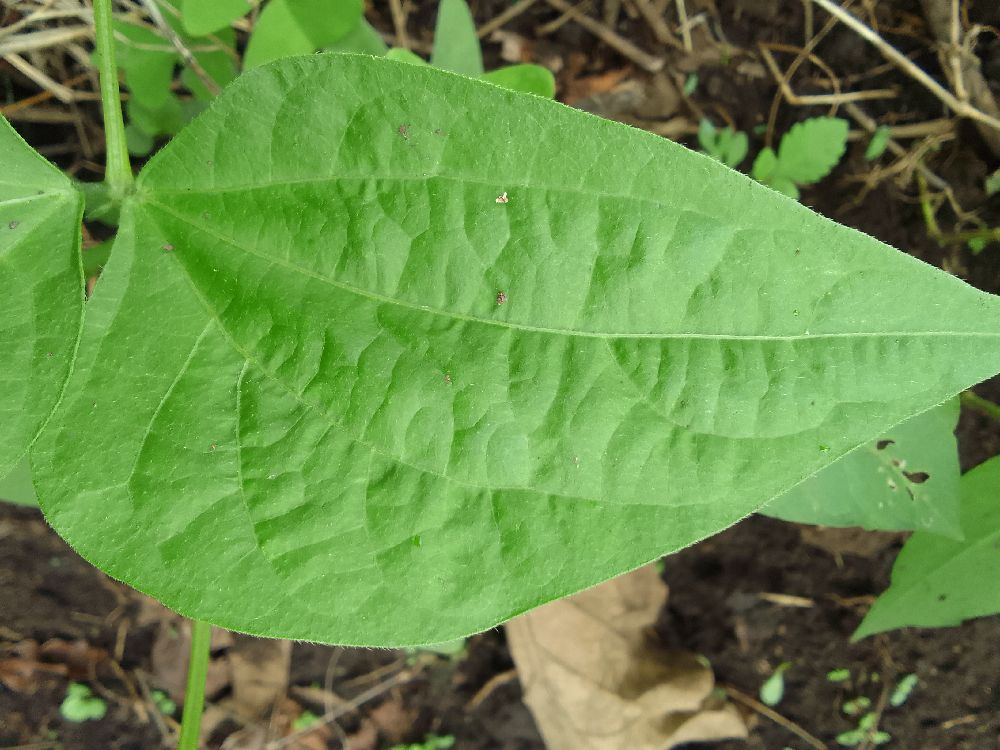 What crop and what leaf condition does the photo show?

common bean, healthy
